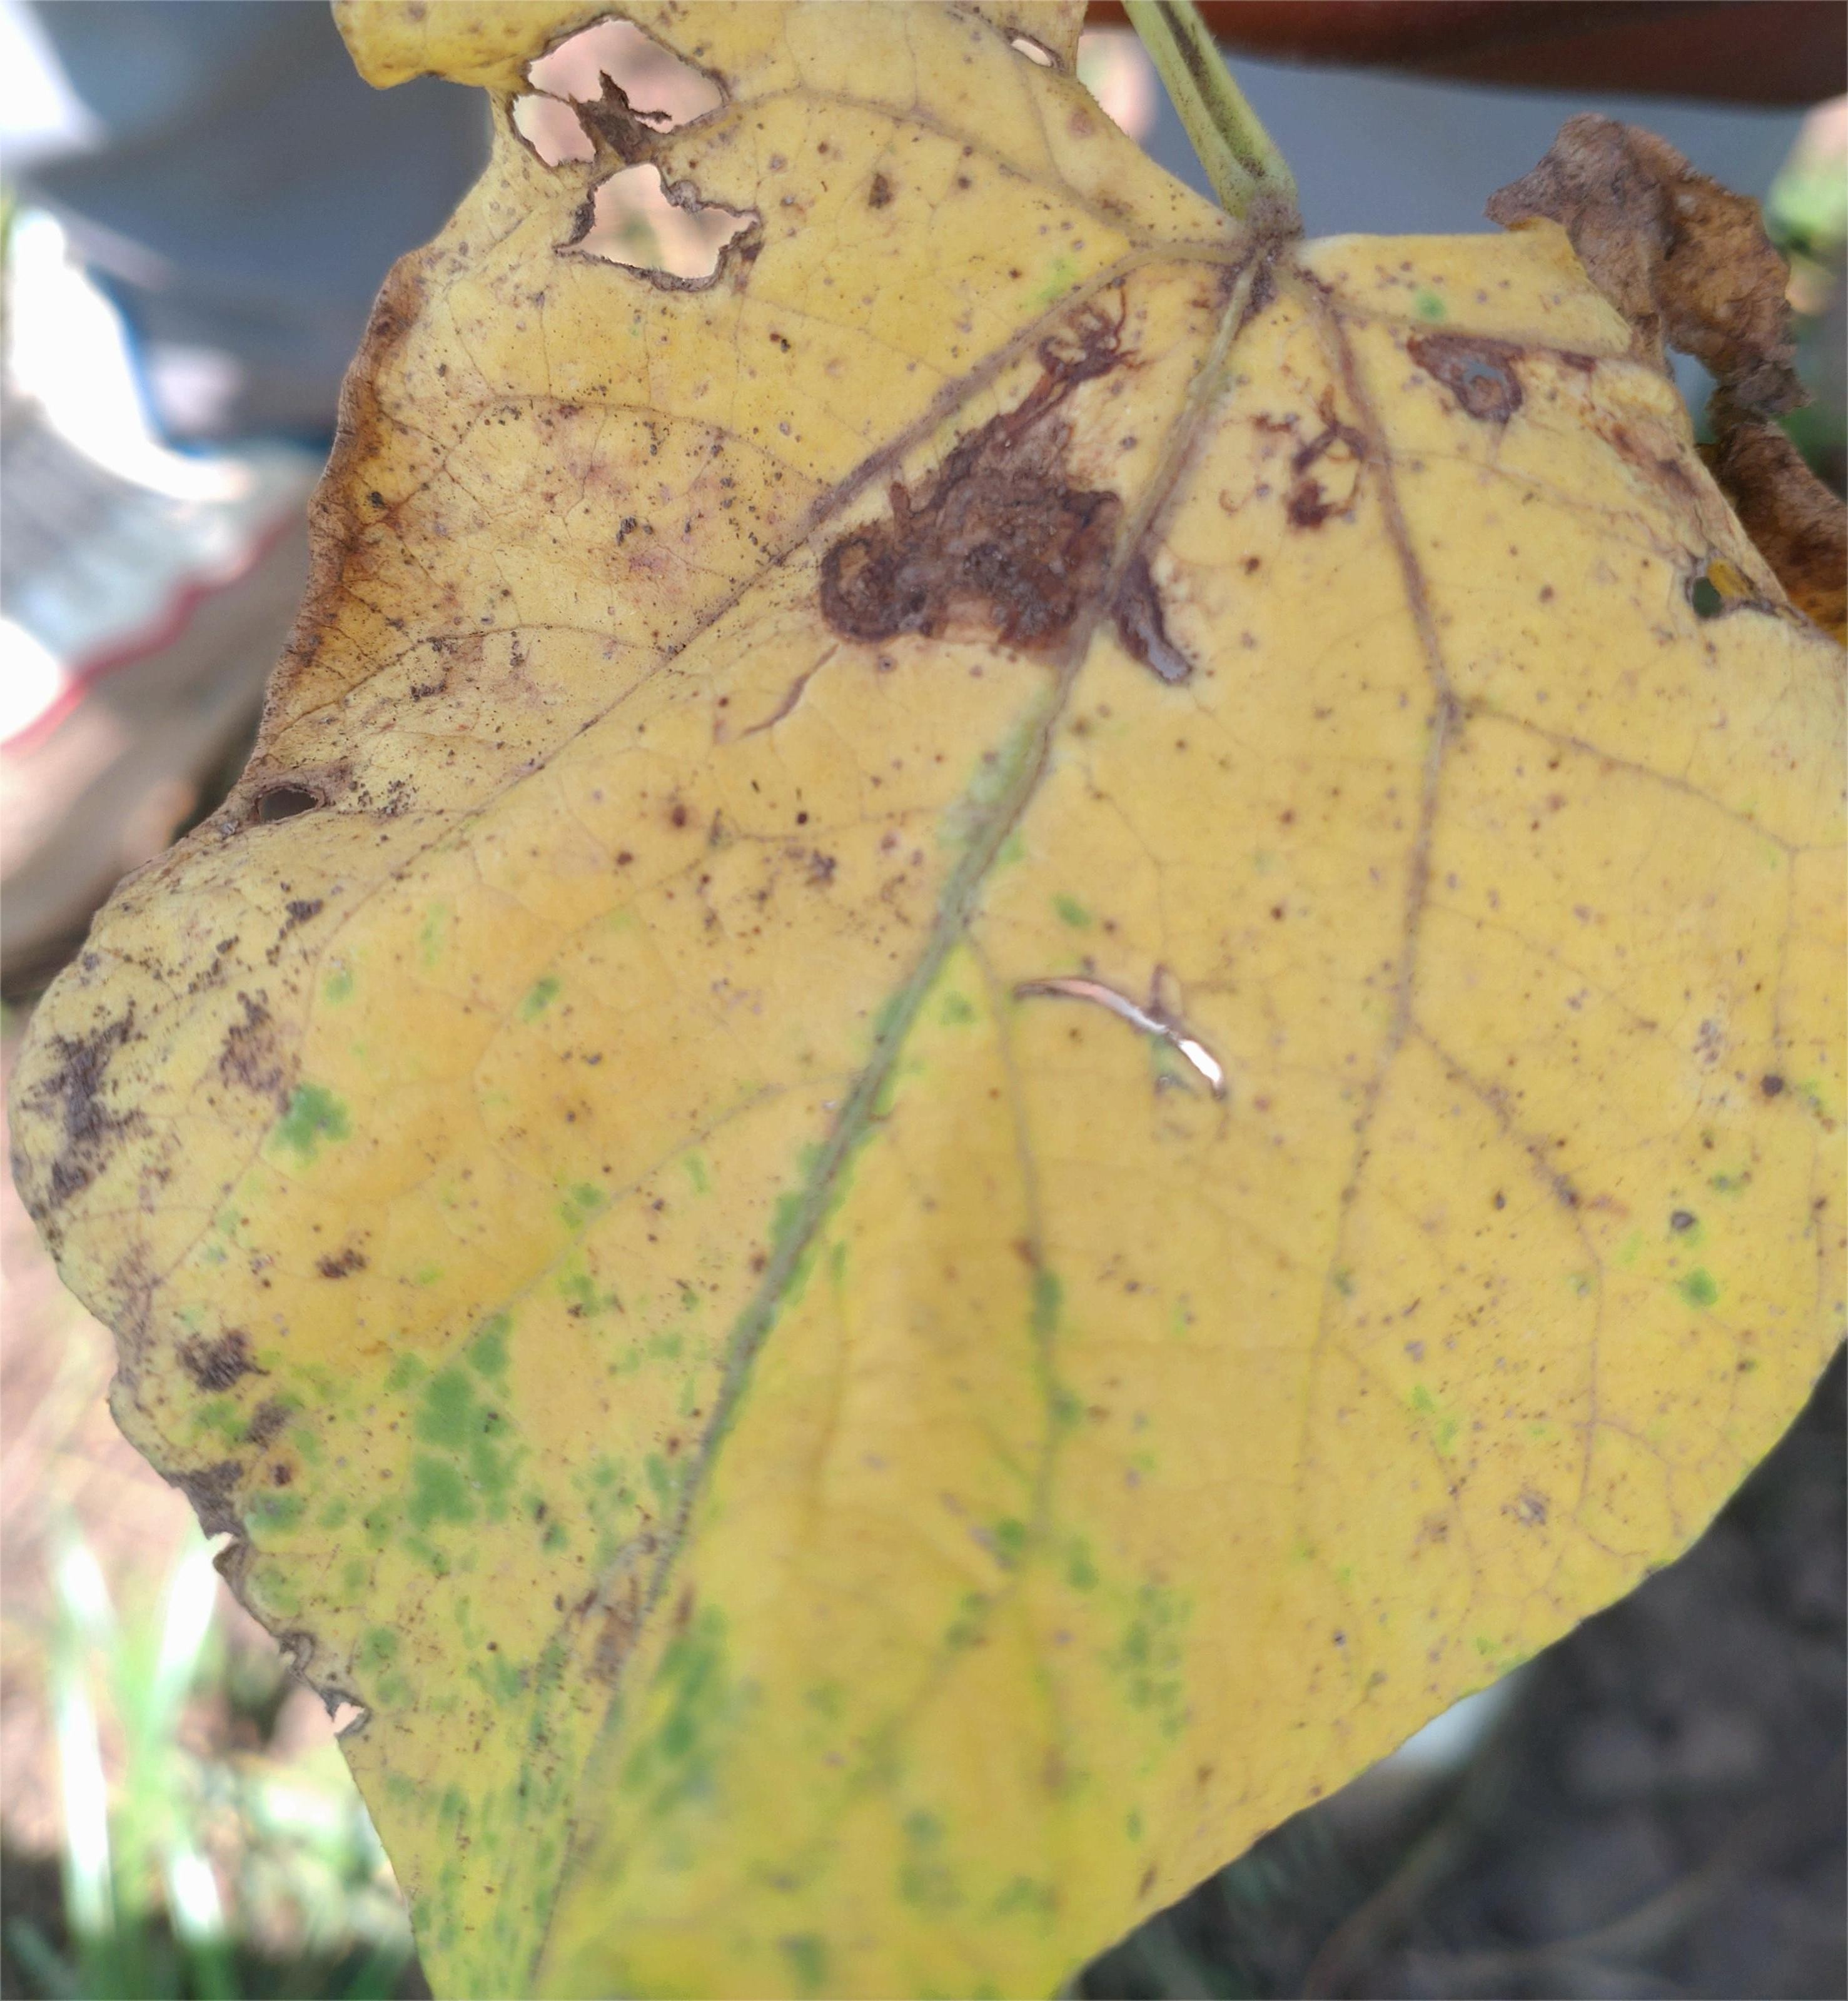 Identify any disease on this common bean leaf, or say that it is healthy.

anthracnose
